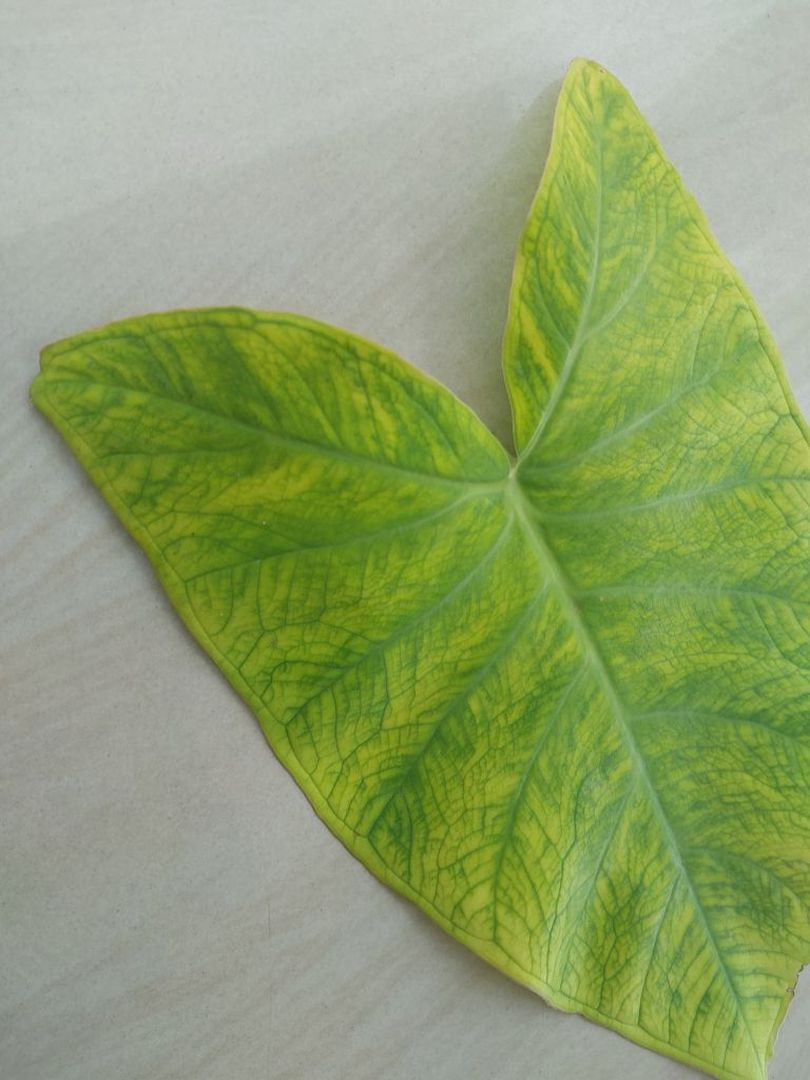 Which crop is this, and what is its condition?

taro, mosaic
